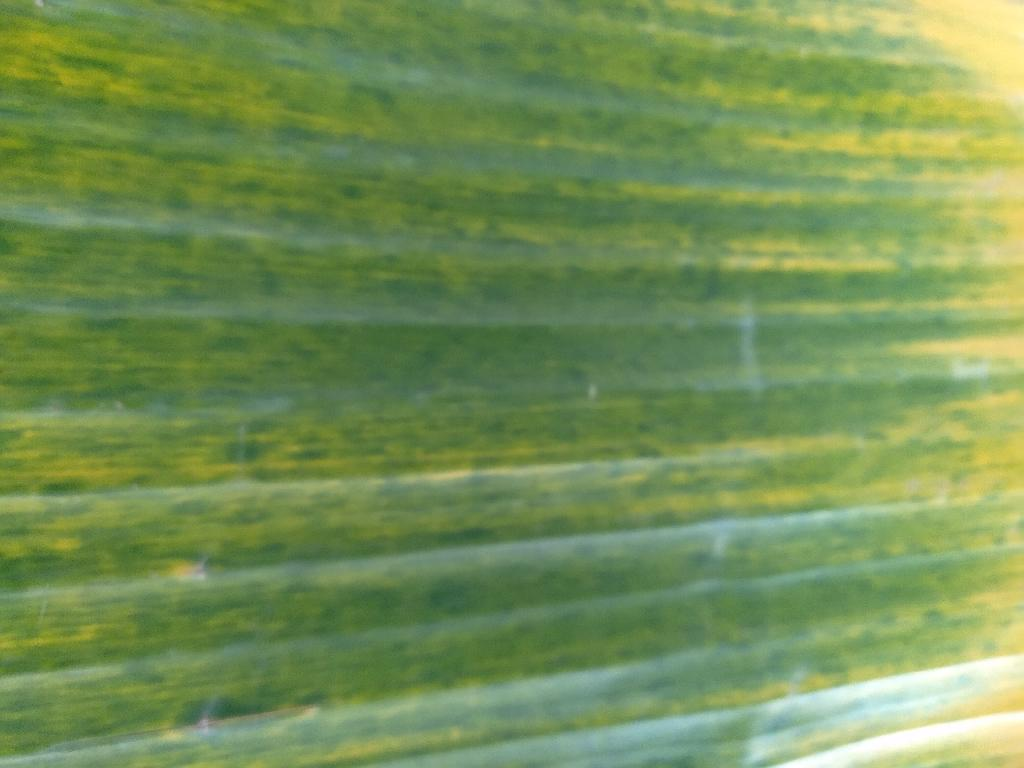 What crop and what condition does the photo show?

banana, fusarium wilt race 1
